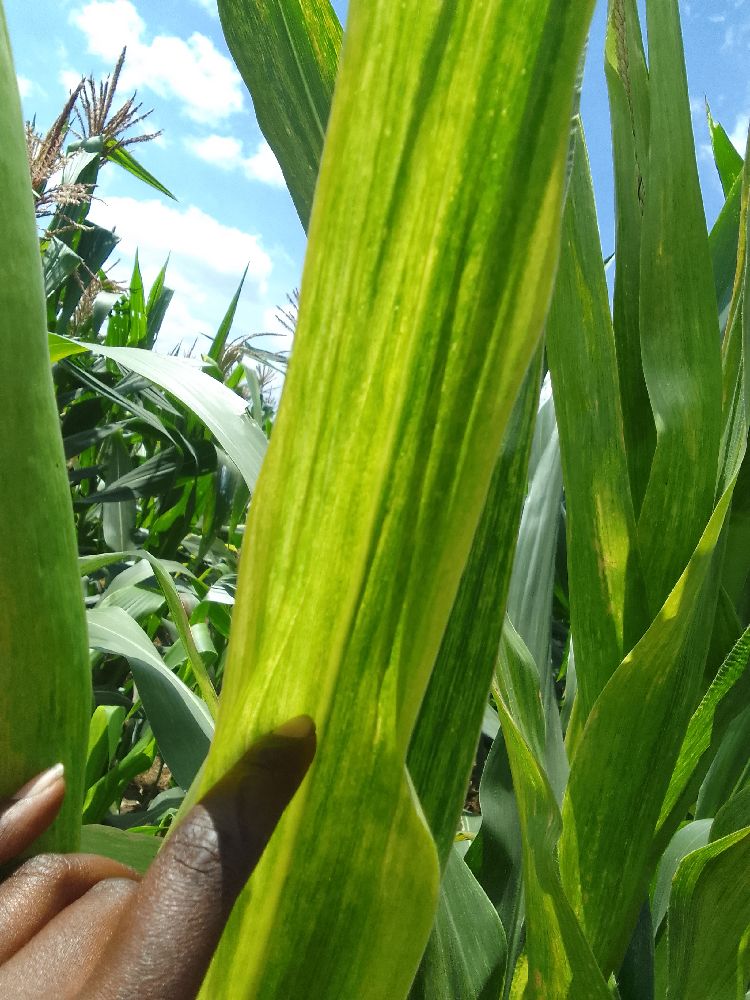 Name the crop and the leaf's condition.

maize, maize lethal necrosis
